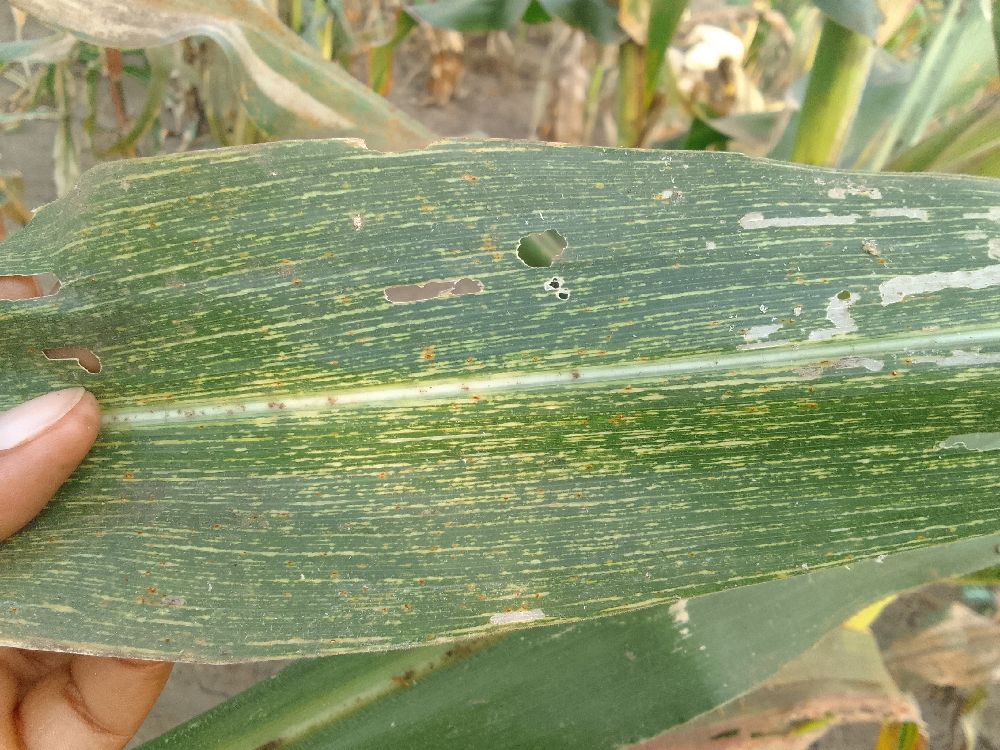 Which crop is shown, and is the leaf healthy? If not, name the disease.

maize, maize streak virus
